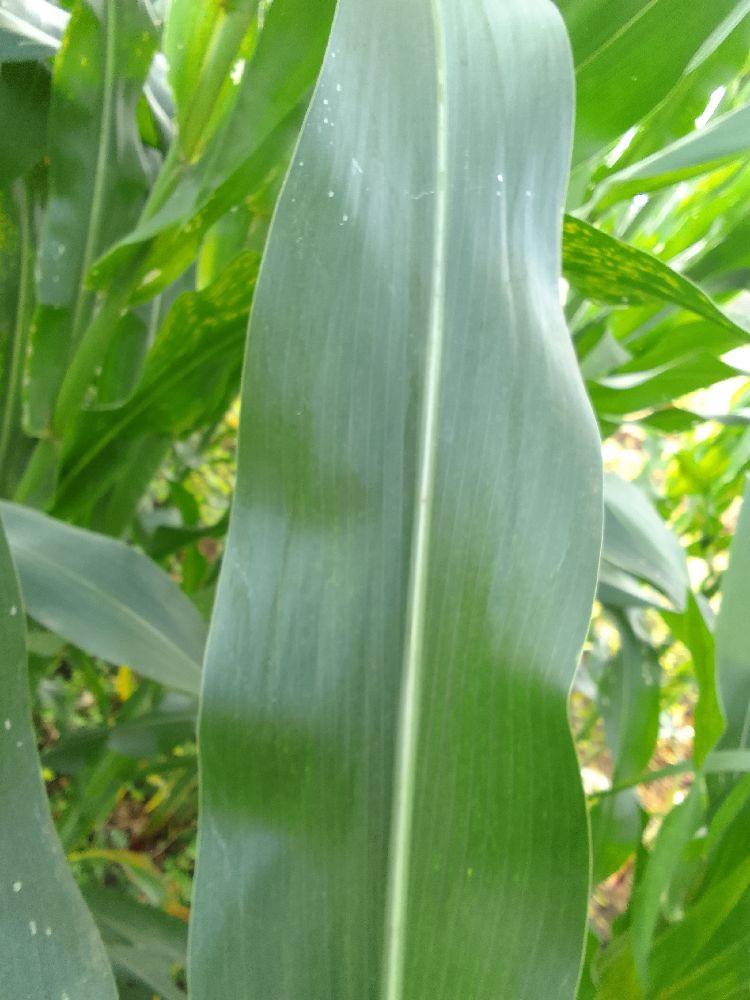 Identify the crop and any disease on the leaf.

maize, healthy
